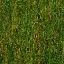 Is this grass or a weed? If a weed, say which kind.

grass
